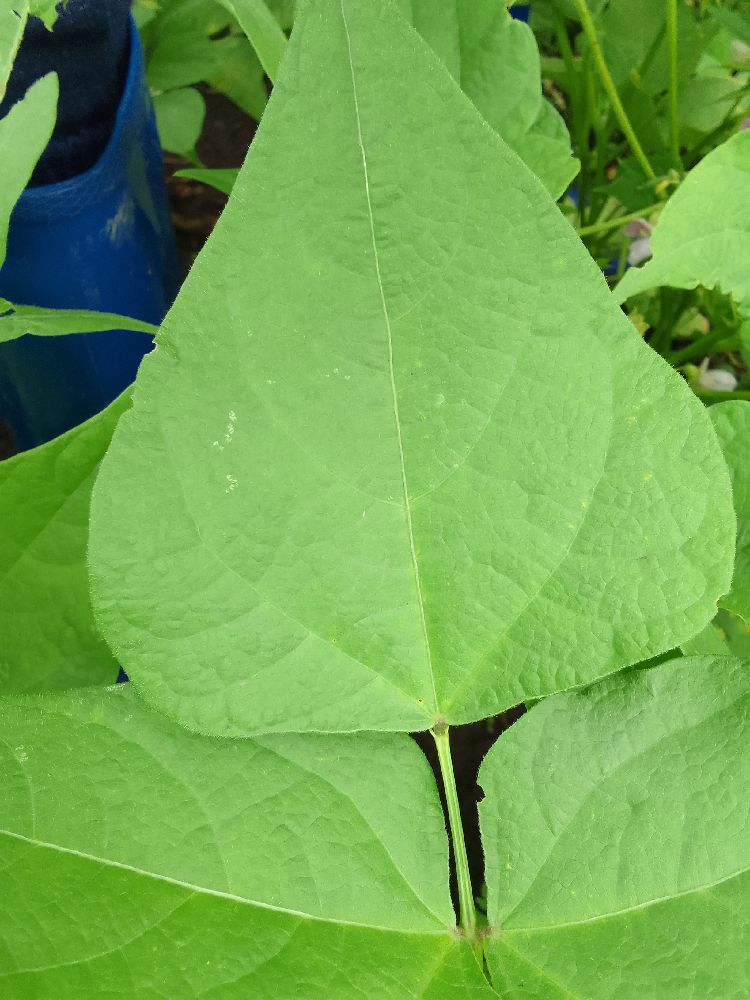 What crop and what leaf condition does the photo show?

common bean, healthy
